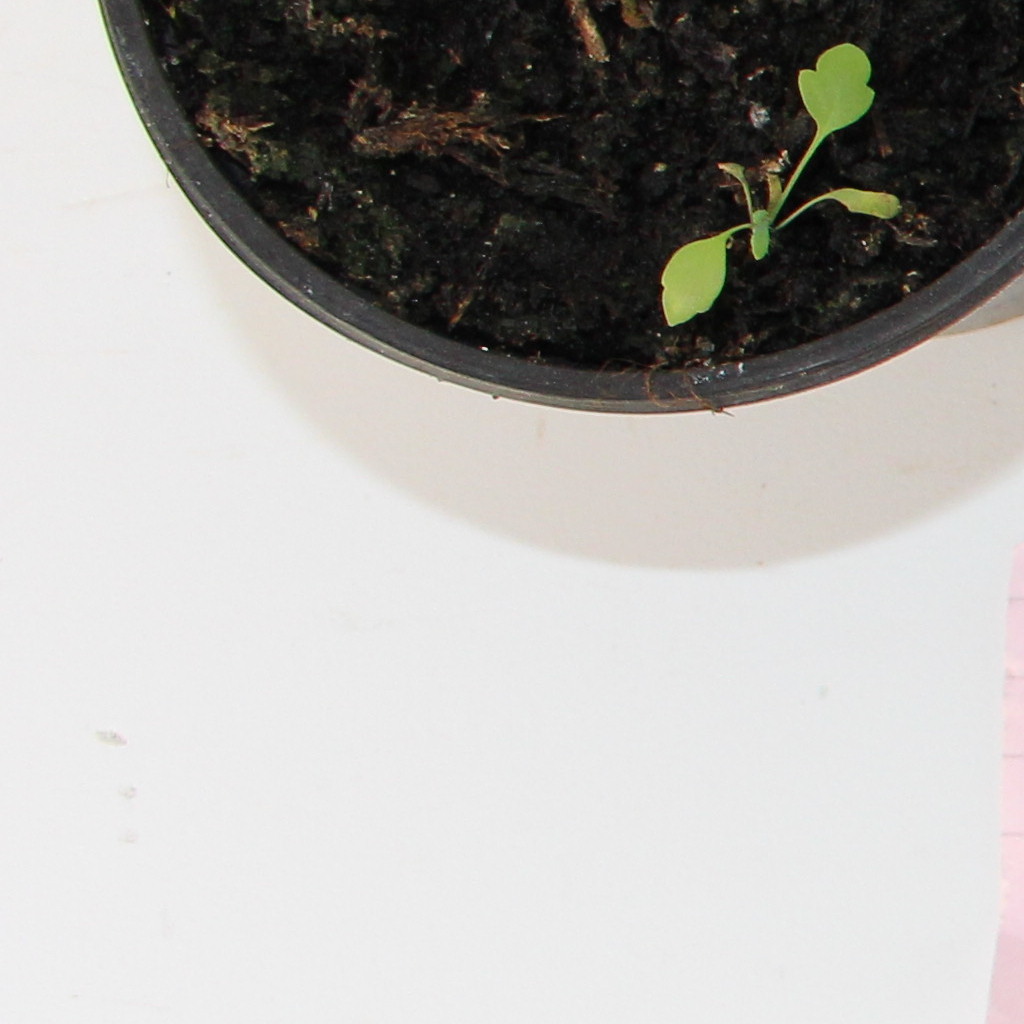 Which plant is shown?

Papaver rhoeas
